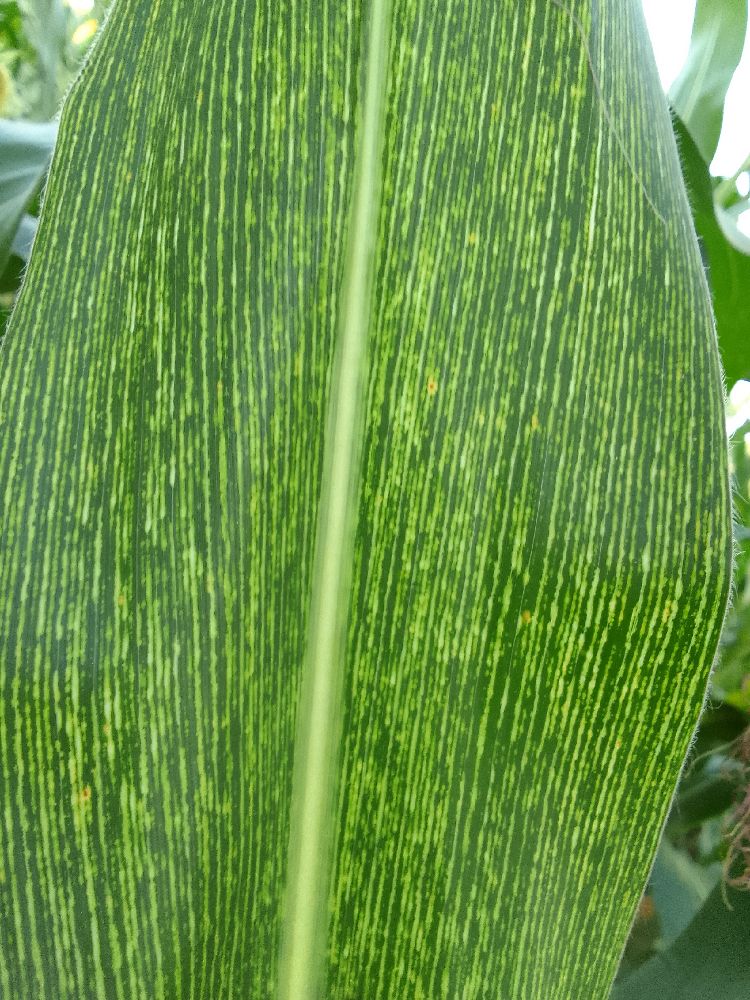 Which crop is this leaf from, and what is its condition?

maize, maize streak virus
